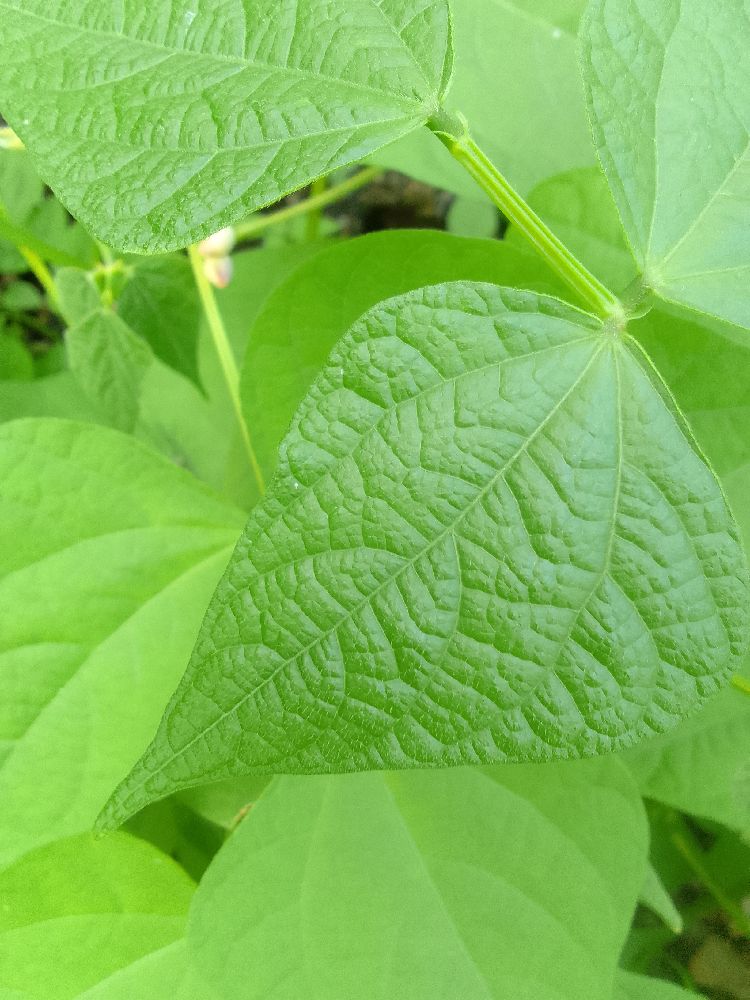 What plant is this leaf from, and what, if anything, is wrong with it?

common bean, healthy
